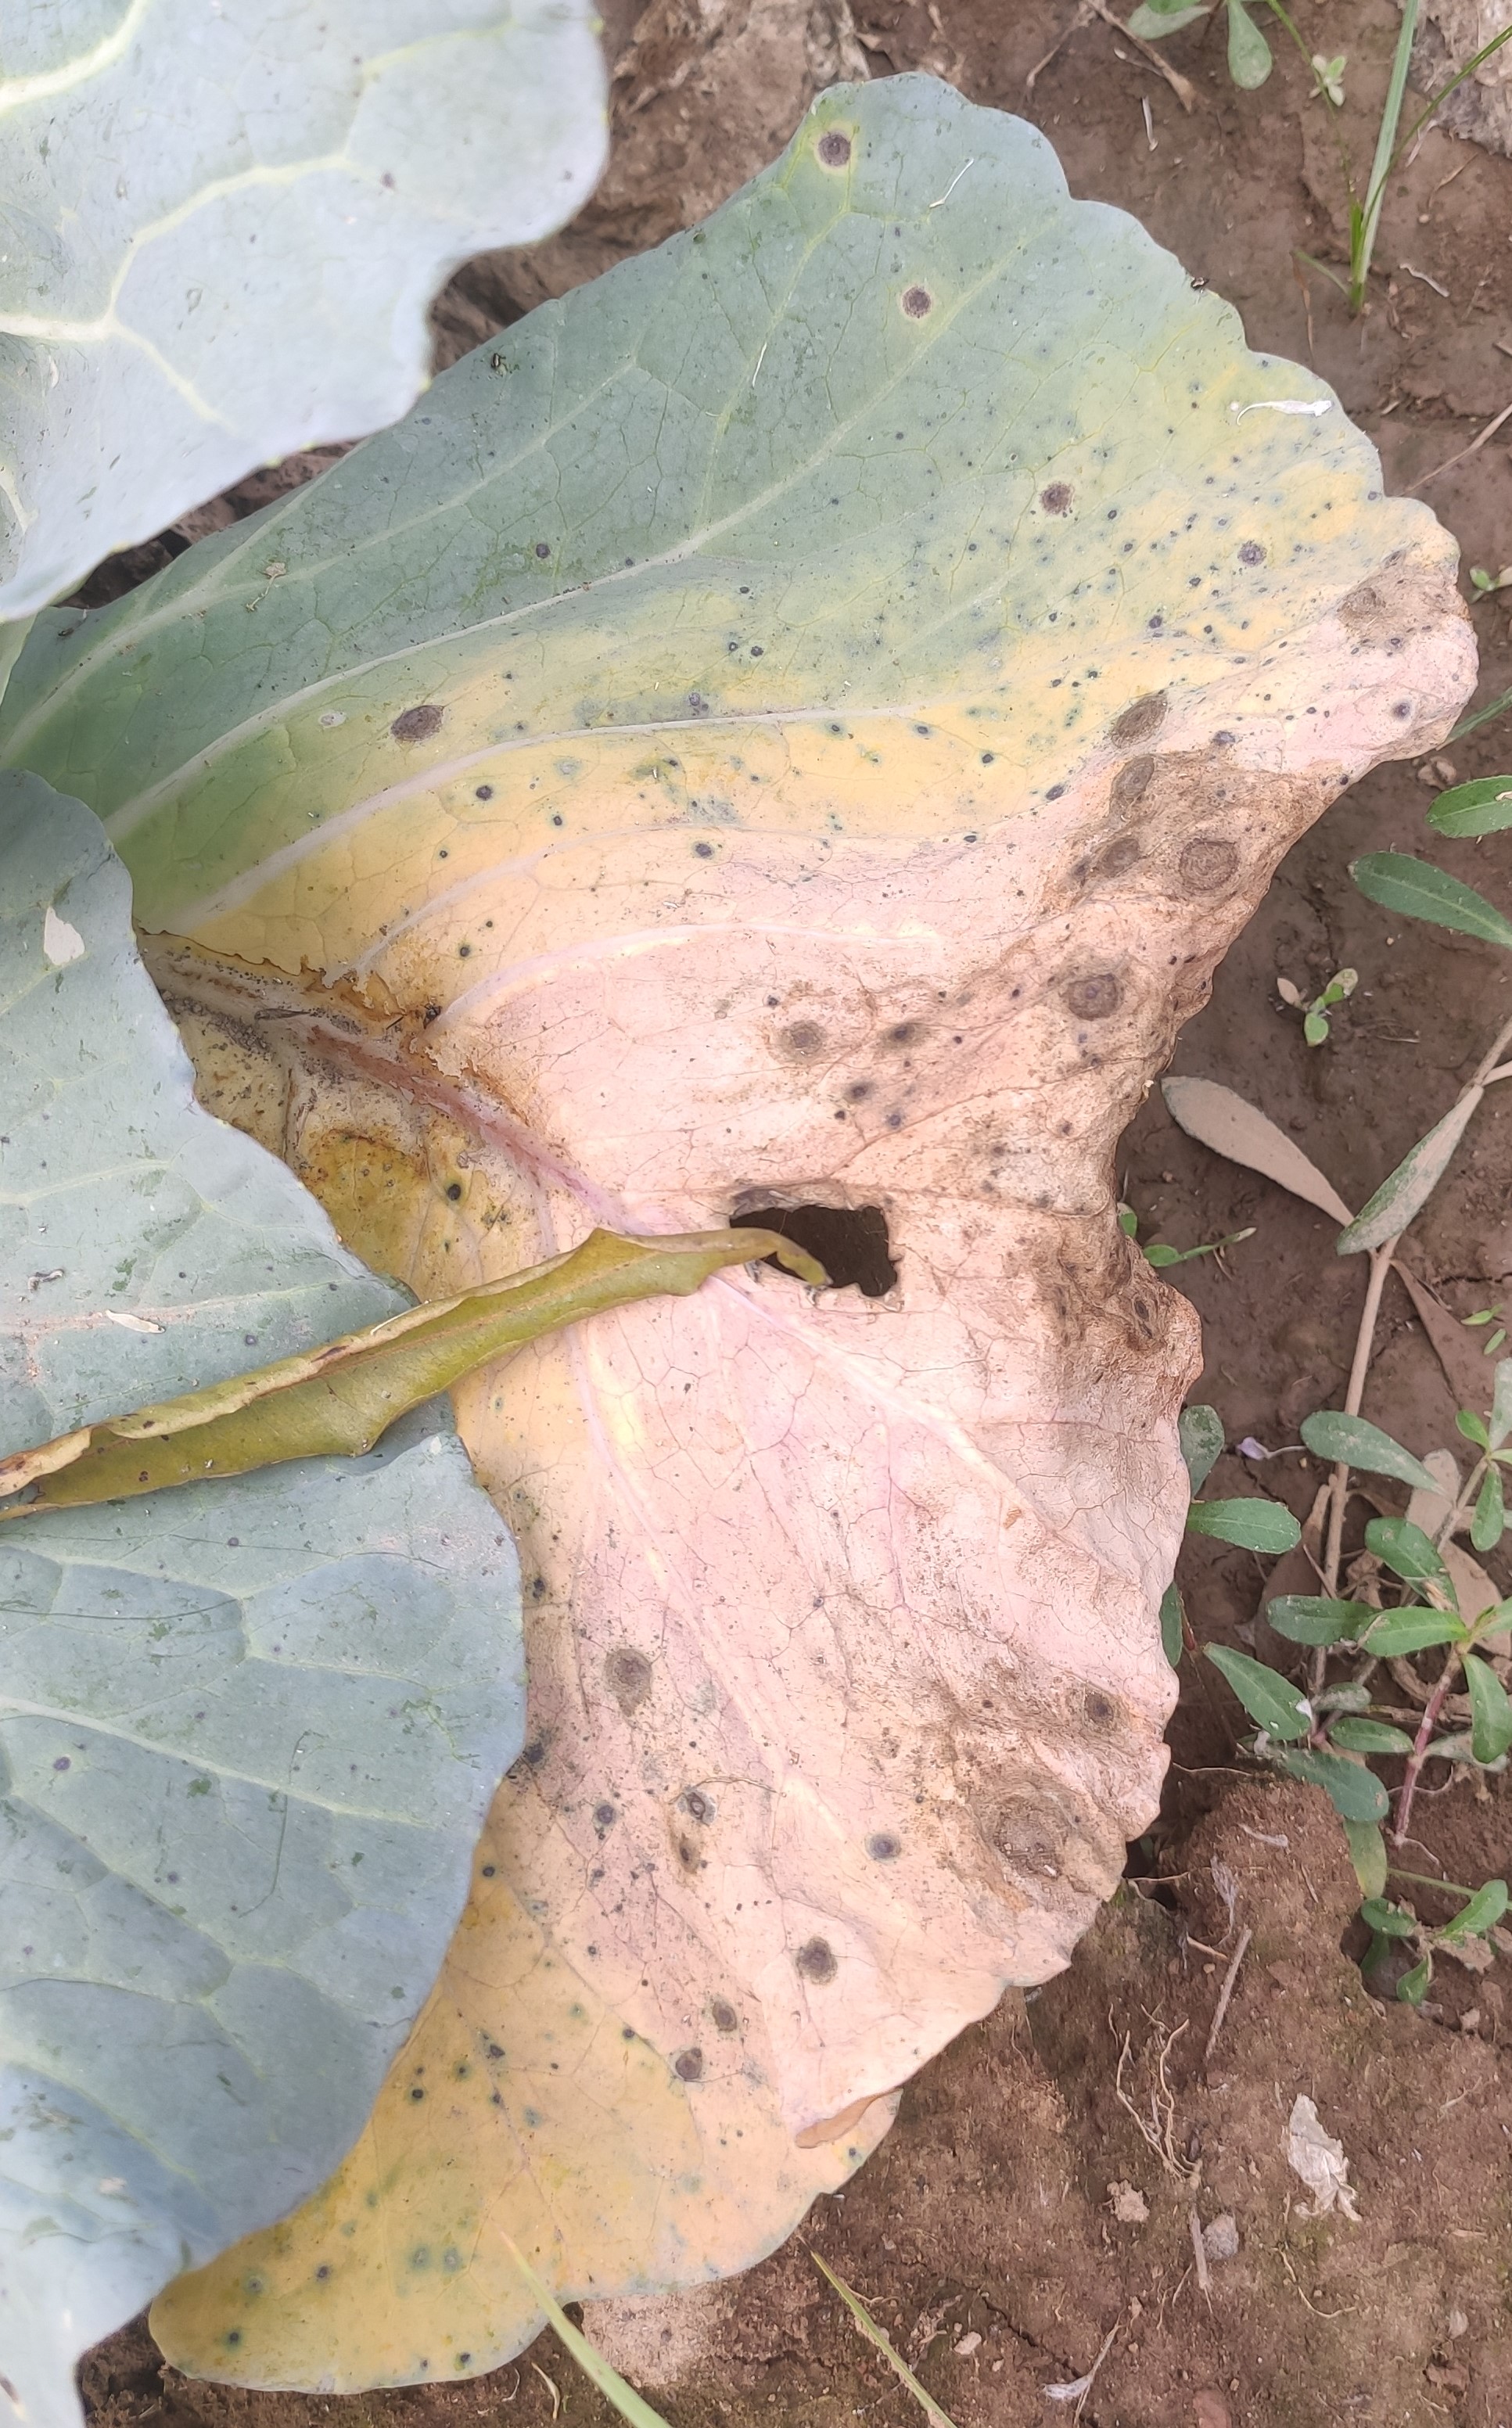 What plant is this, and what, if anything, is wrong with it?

cabbage, alternaria
